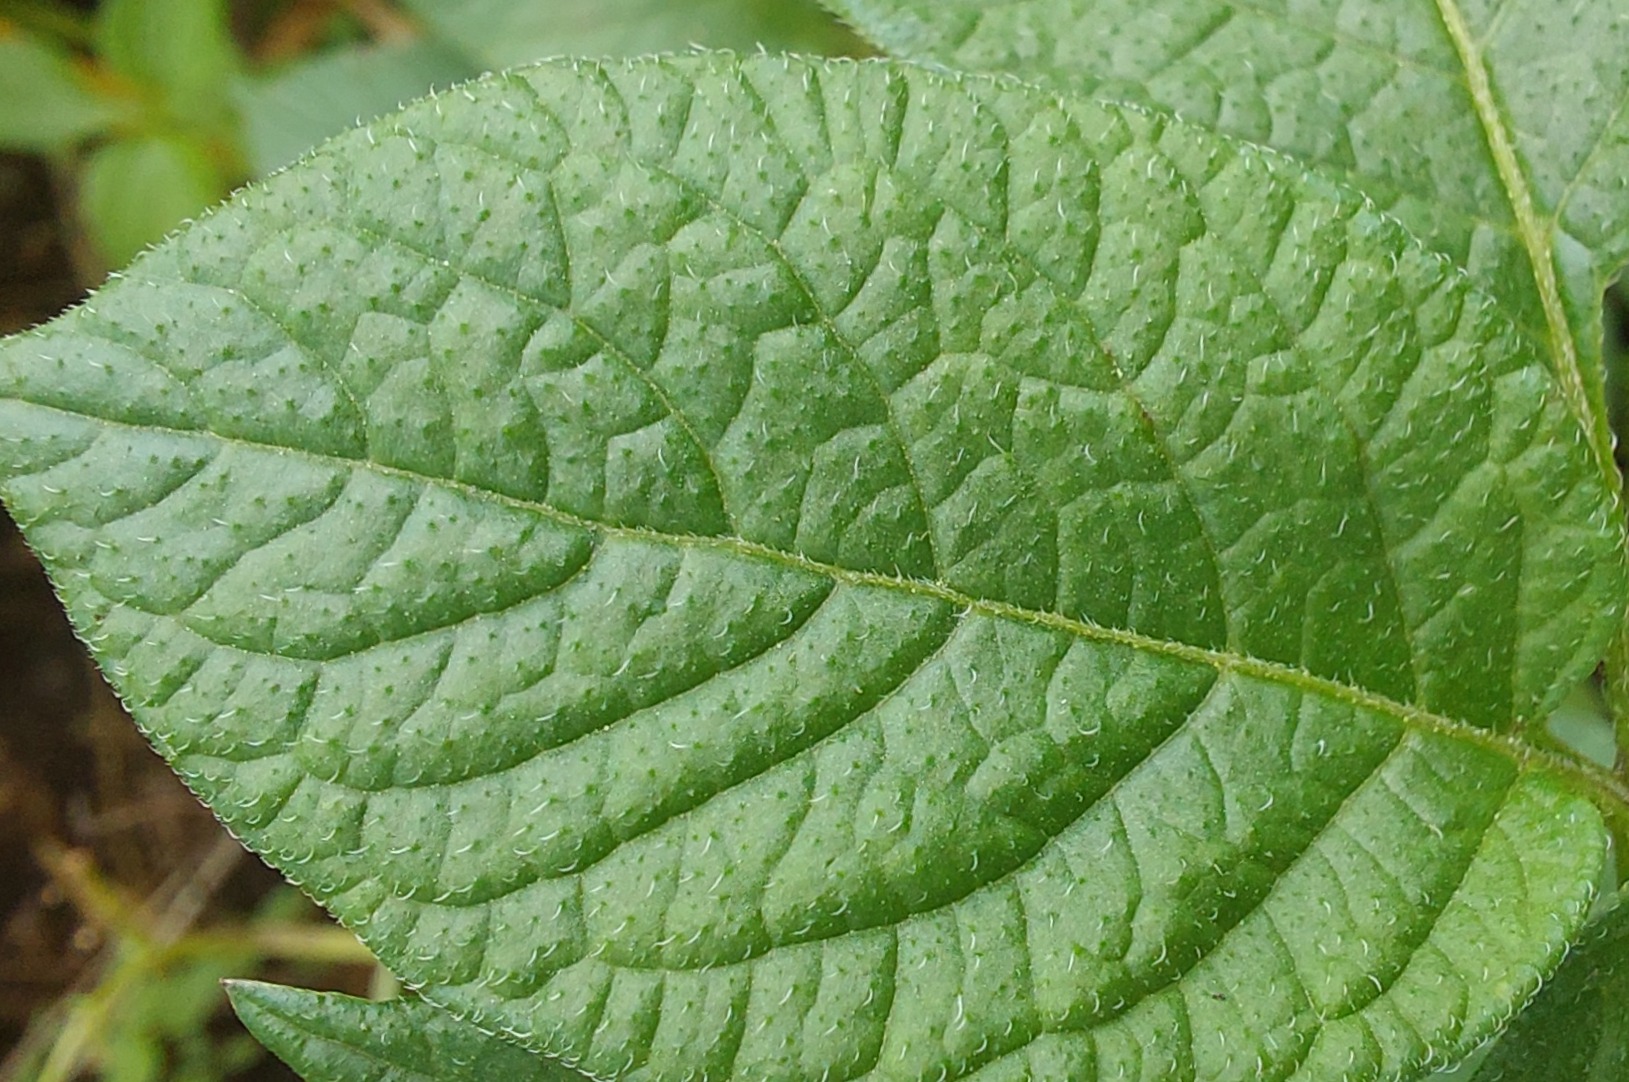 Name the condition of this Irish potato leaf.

healthy
